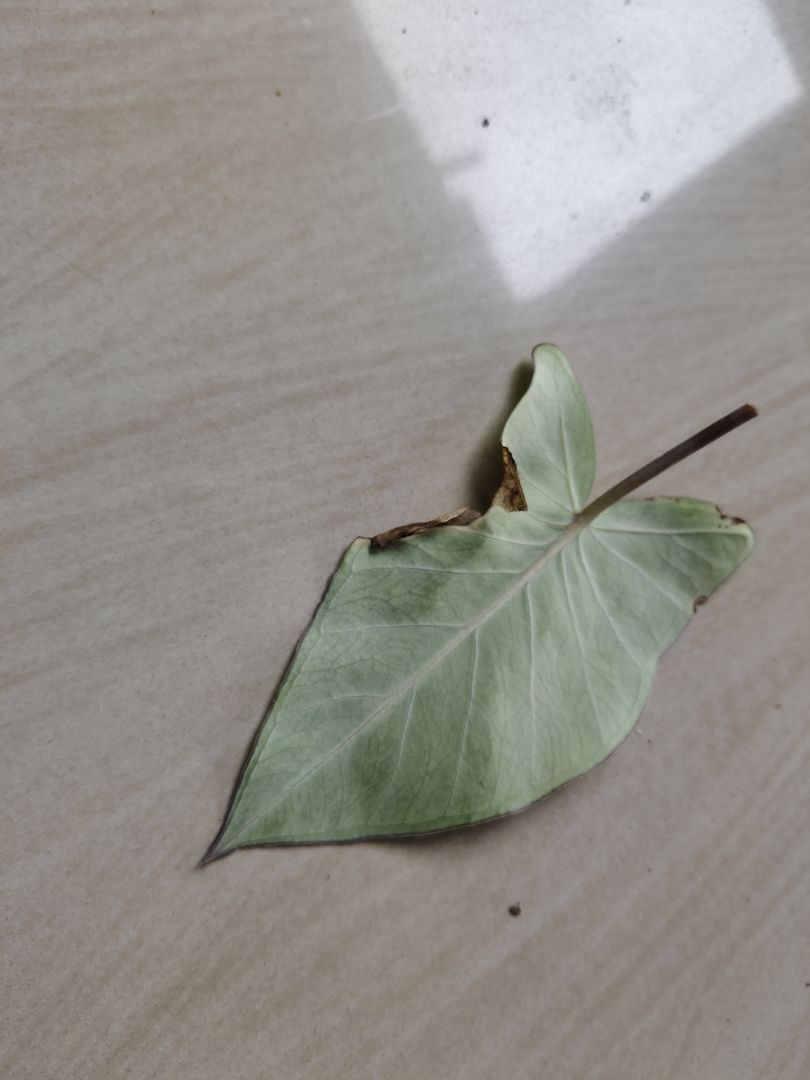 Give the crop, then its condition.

taro, leaf blight
